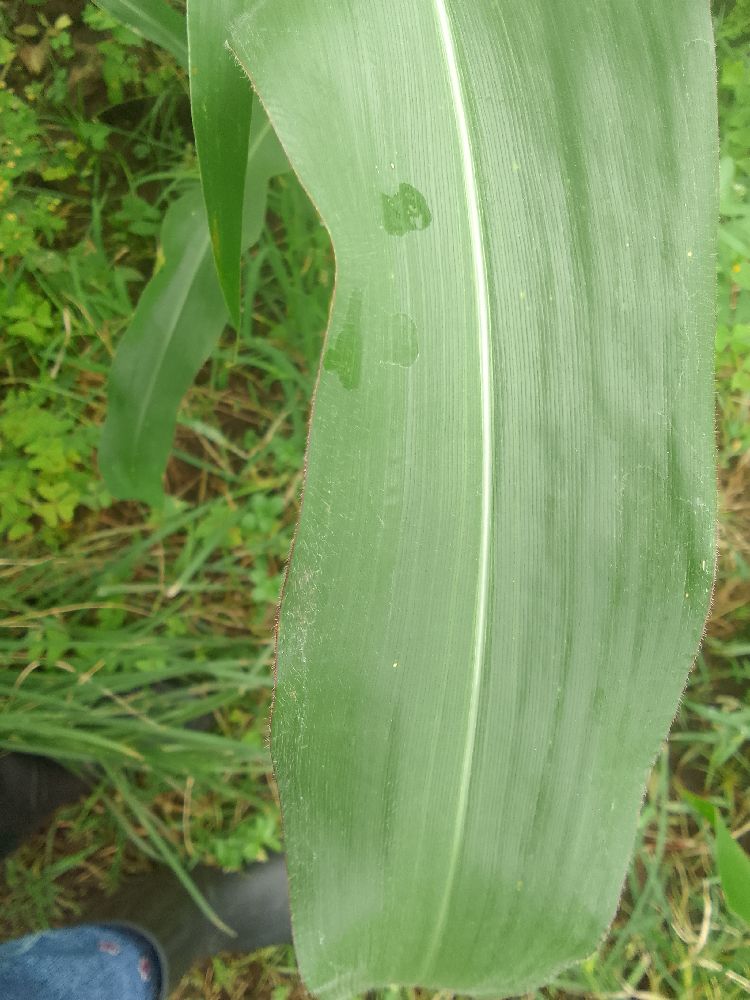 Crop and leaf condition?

maize, healthy
